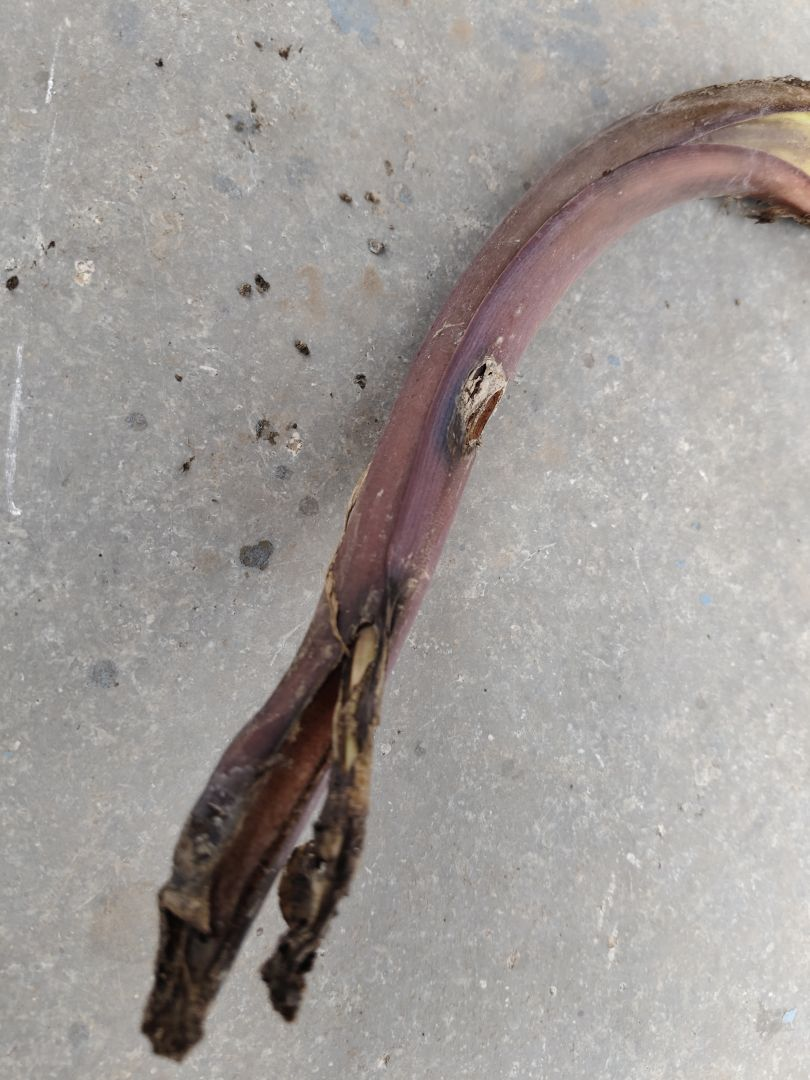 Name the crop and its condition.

taro, root rot
